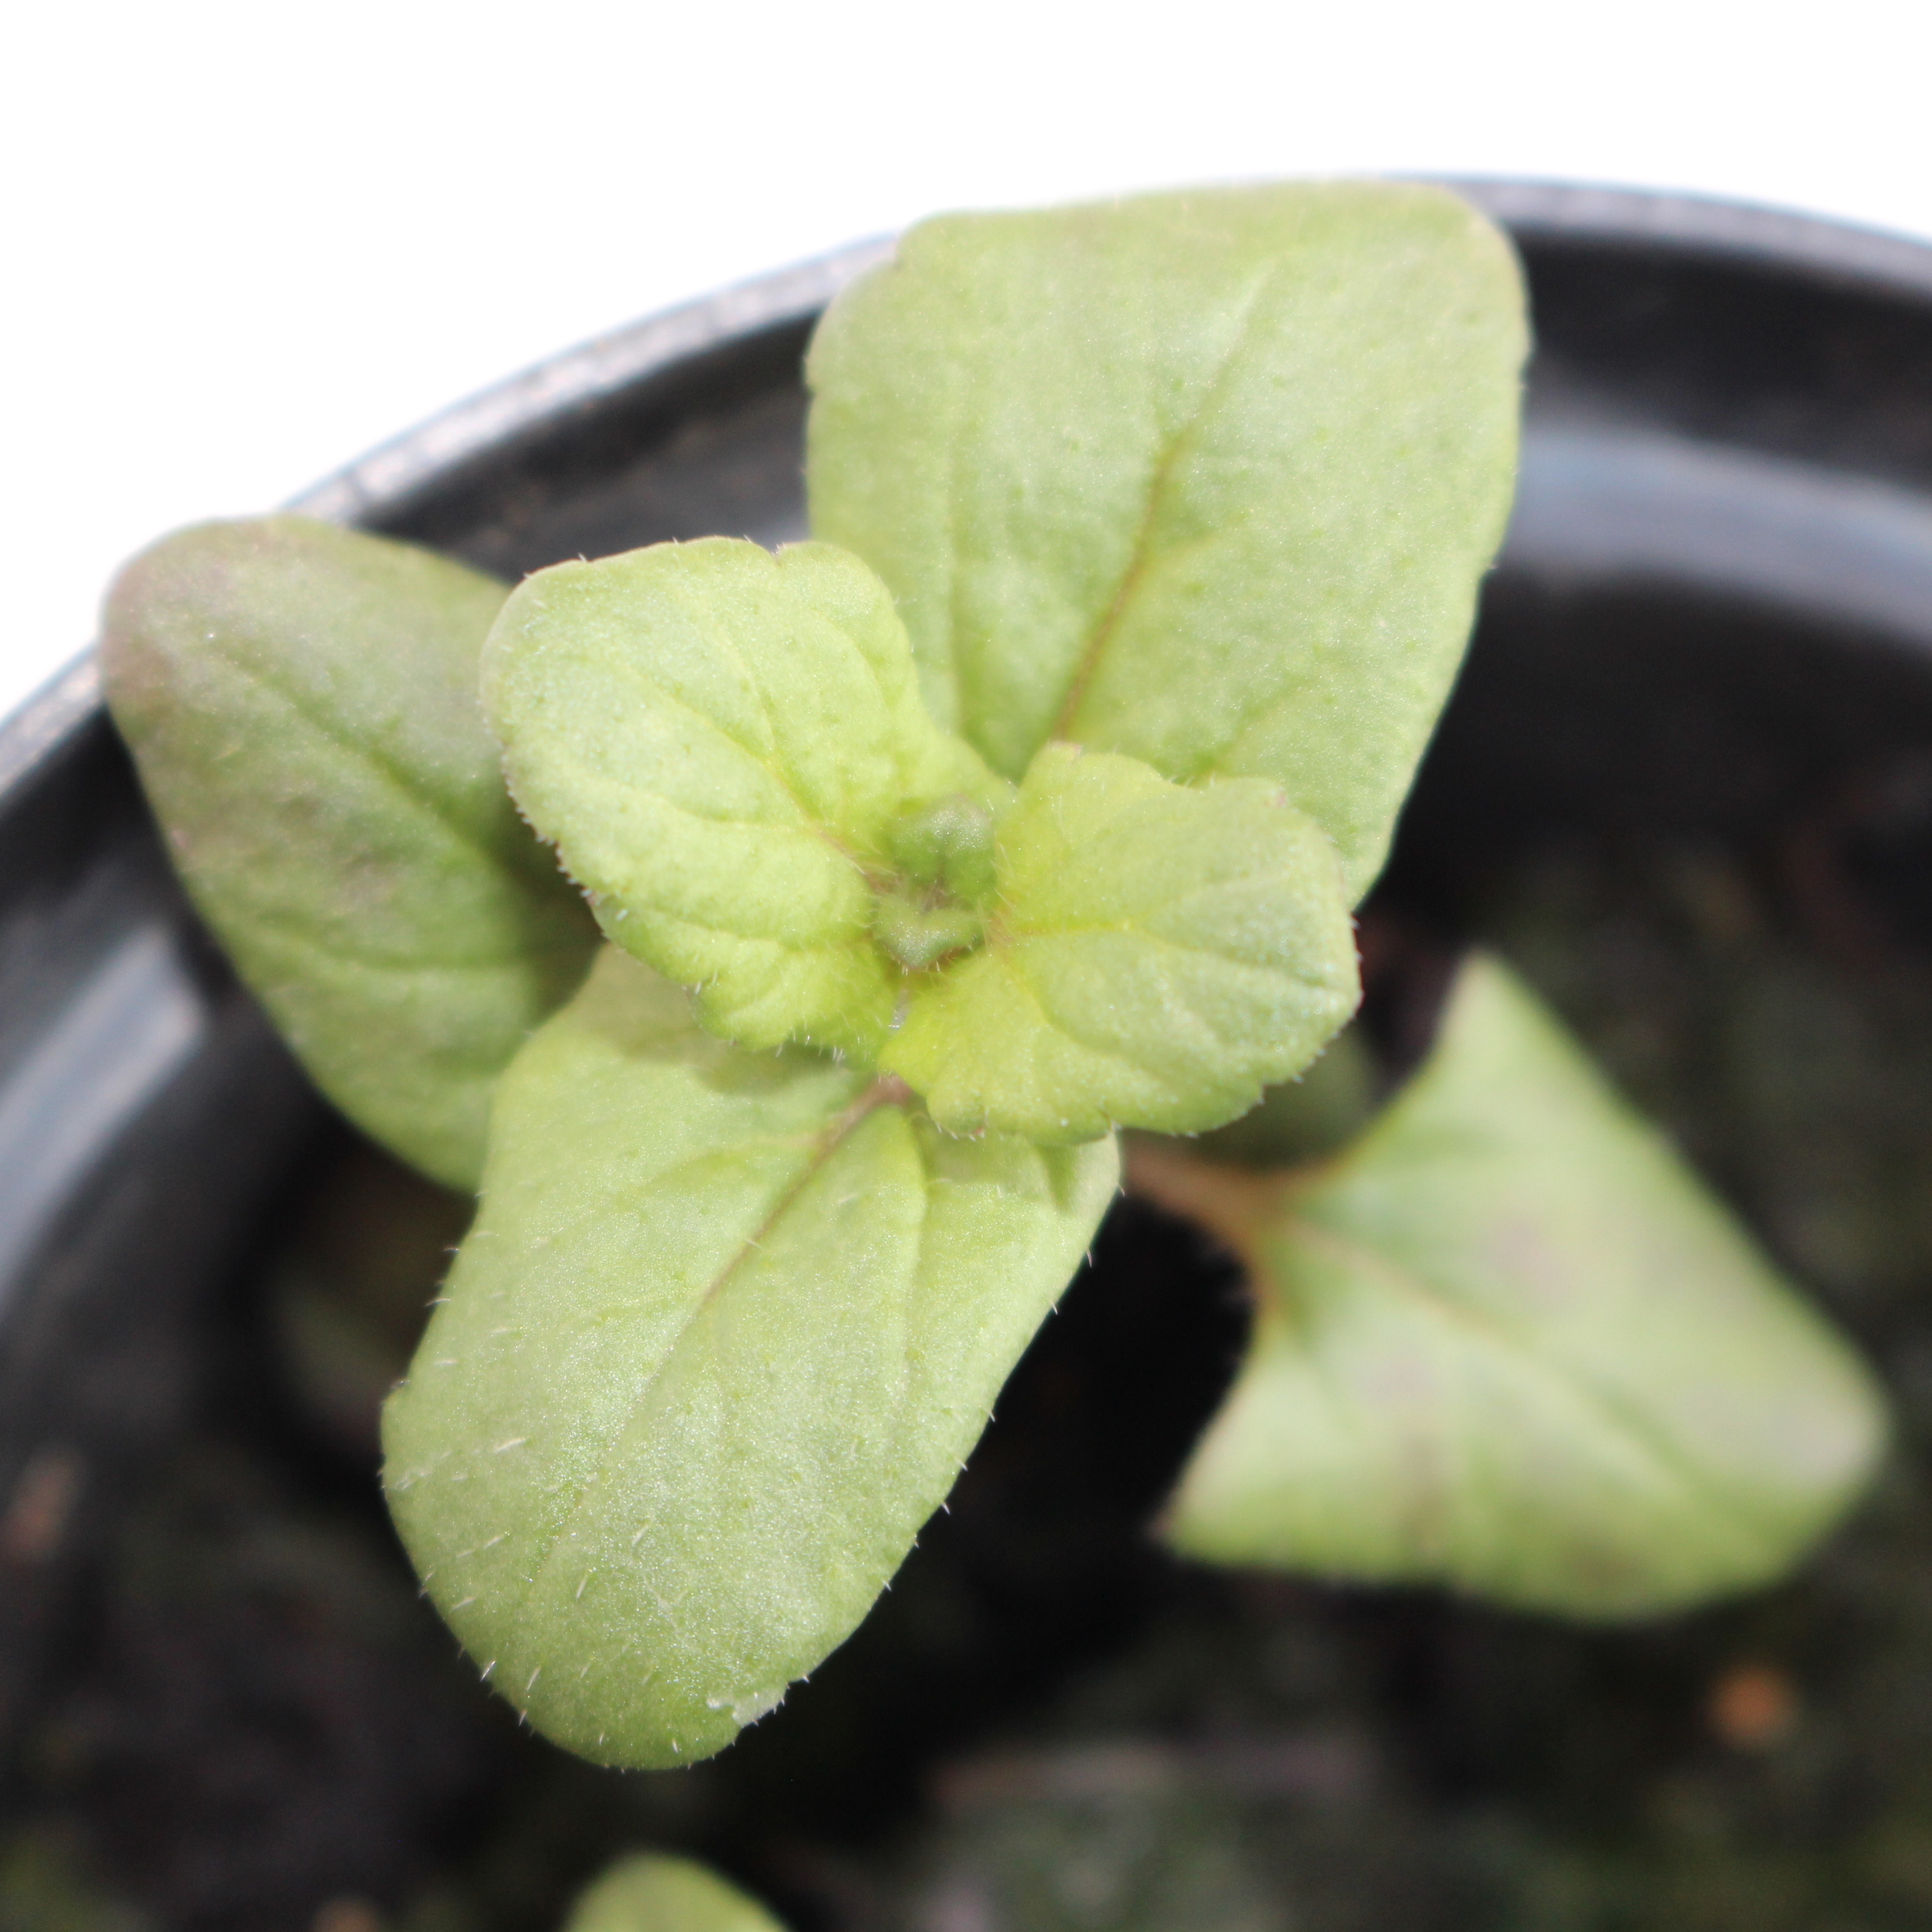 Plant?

Veronica persica
